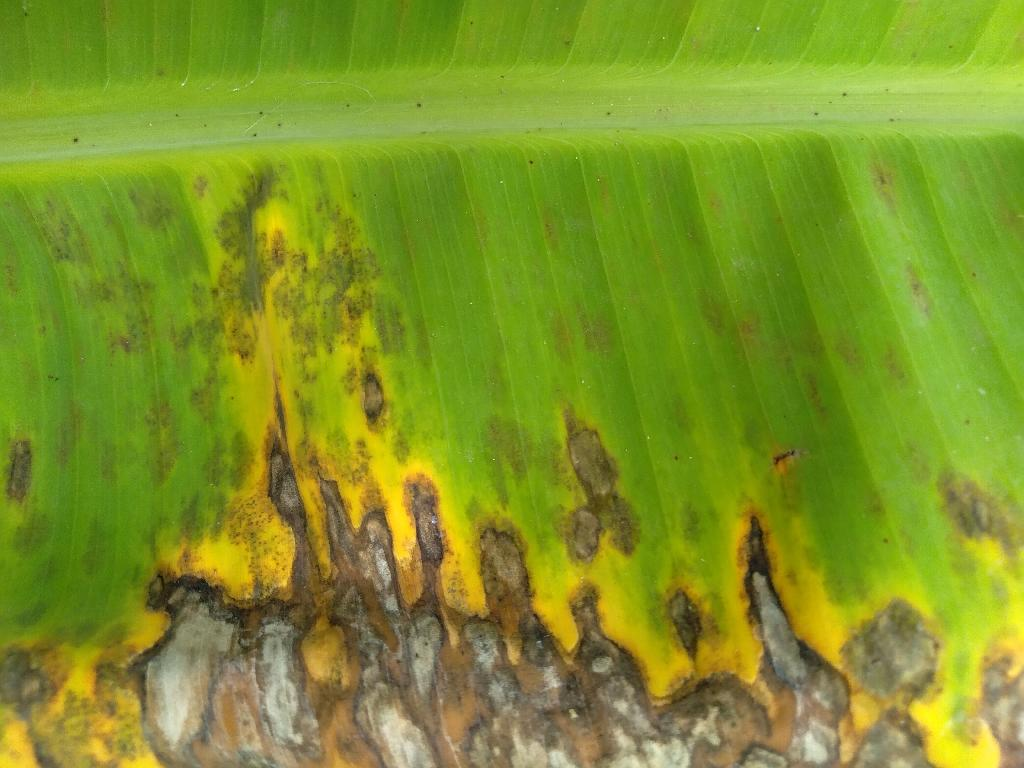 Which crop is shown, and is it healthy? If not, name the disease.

banana, black sigatoka
